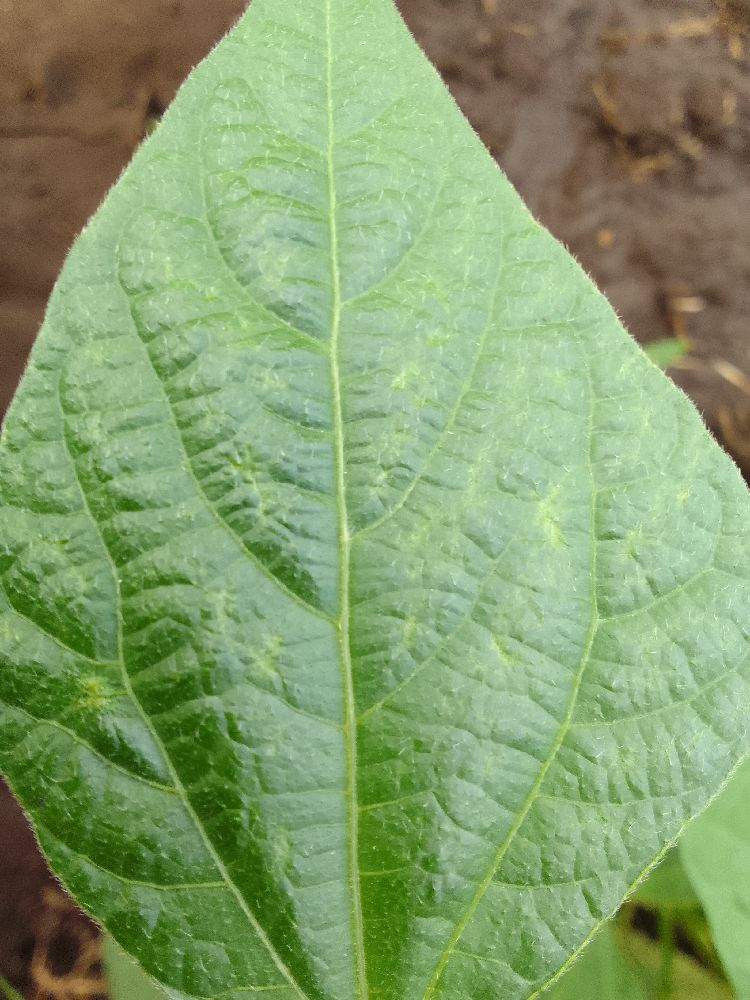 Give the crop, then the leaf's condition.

common bean, healthy
